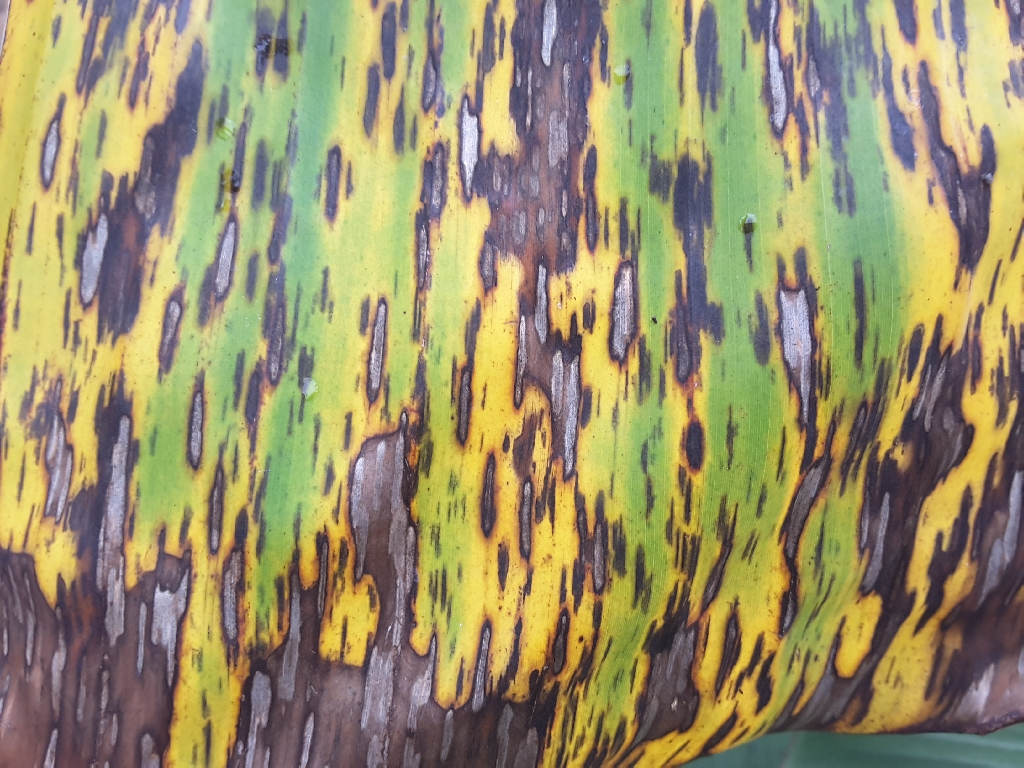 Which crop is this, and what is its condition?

banana, black sigatoka
